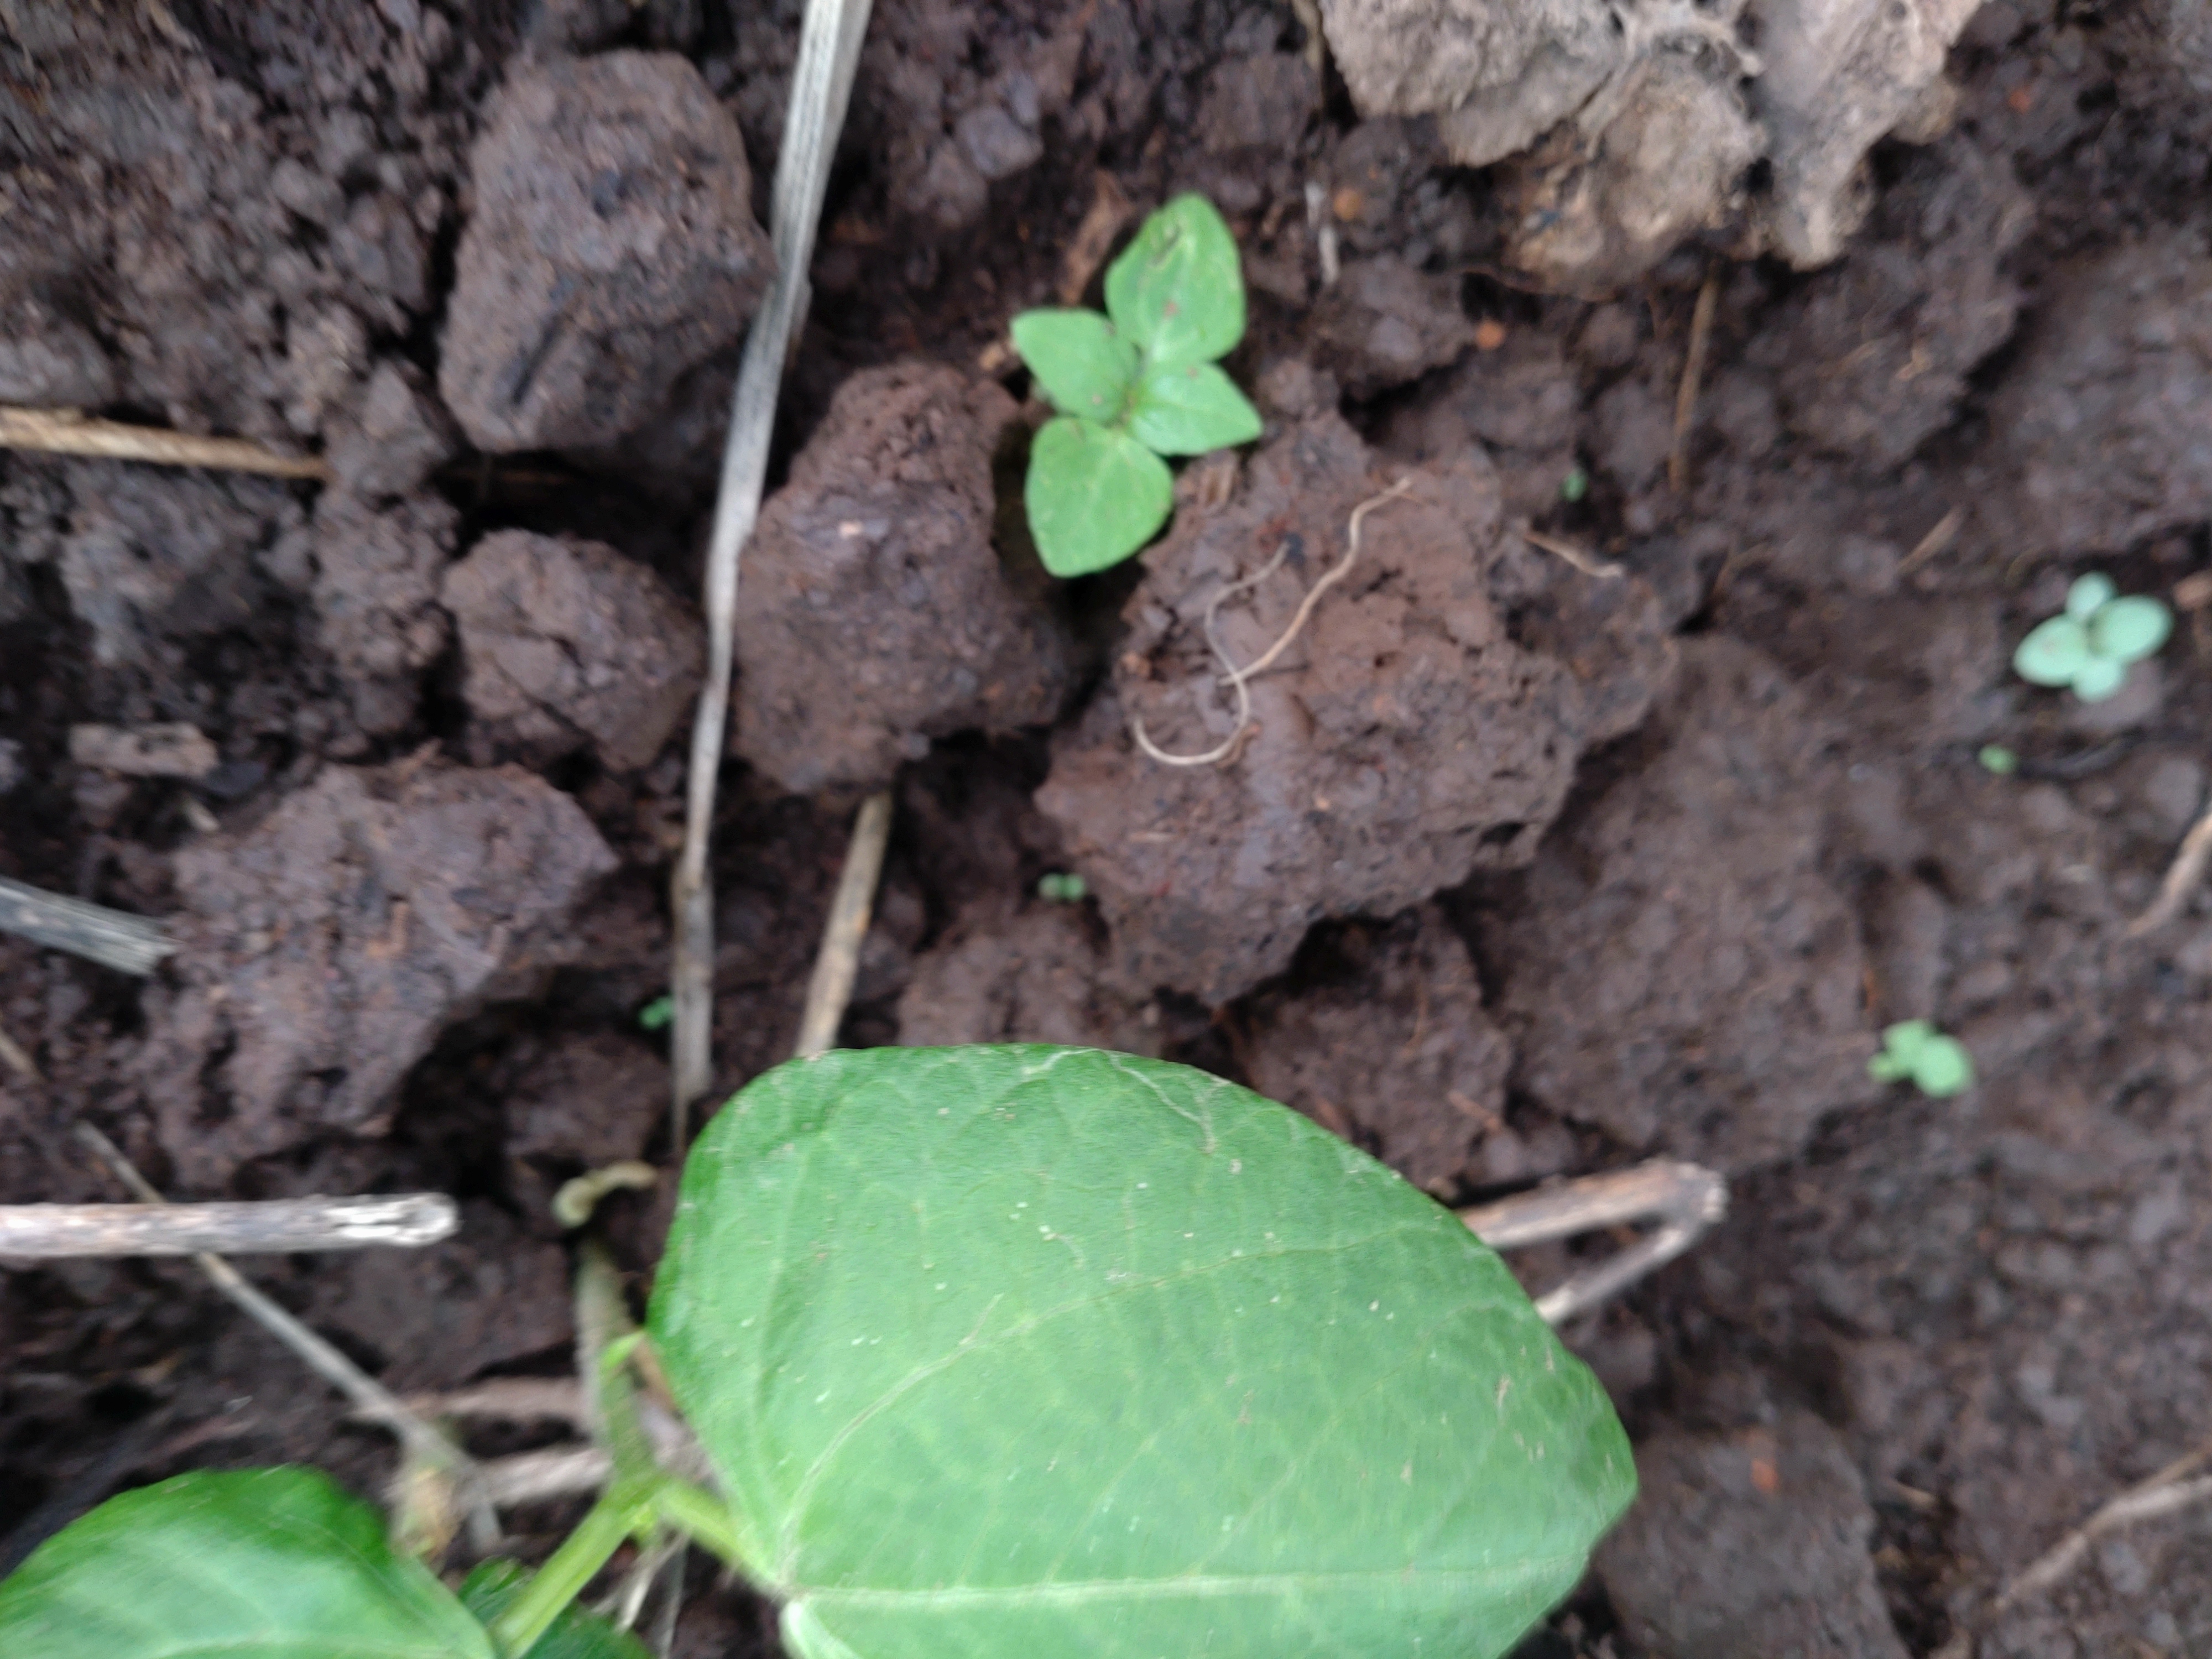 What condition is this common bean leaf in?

healthy
